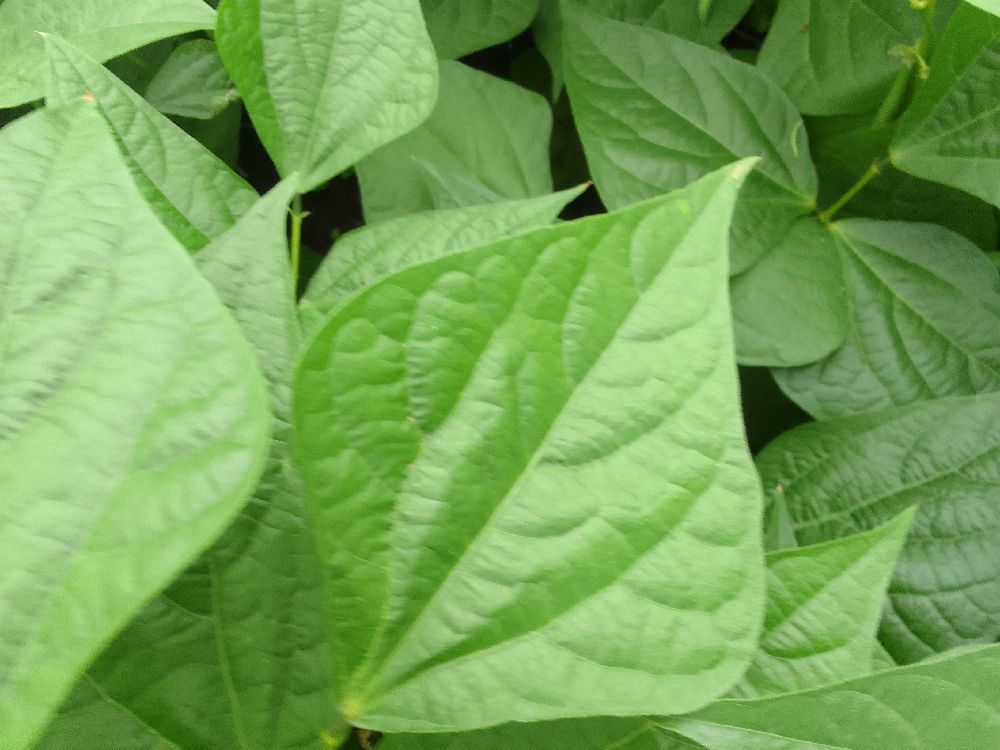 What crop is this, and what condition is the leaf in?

common bean, healthy
